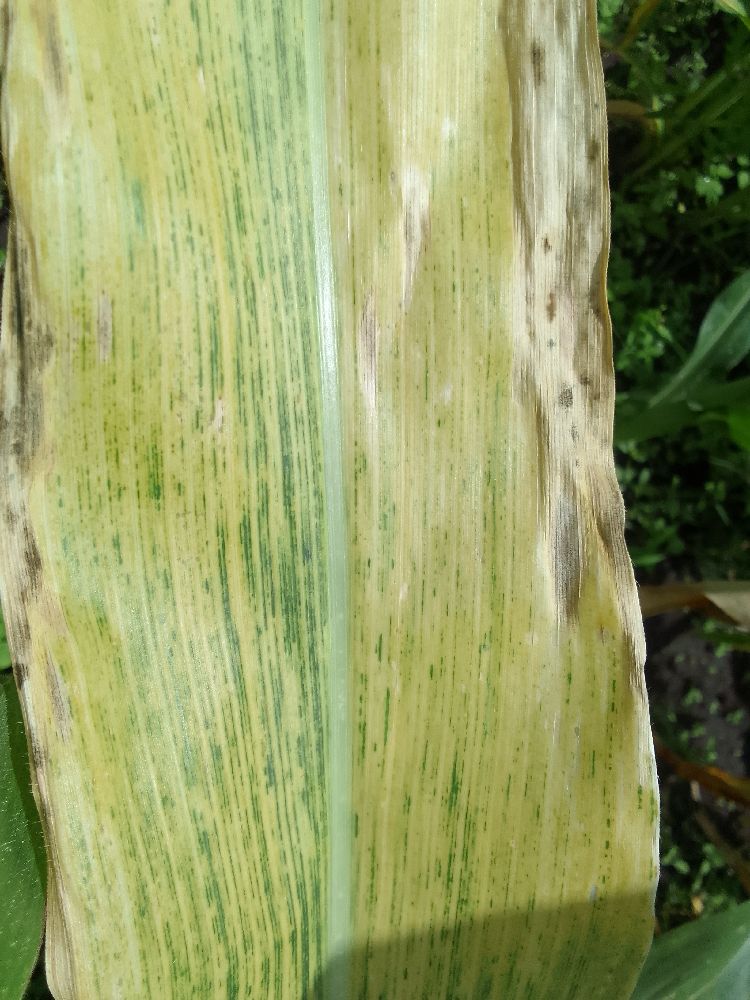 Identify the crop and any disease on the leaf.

maize, maize lethal necrosis
